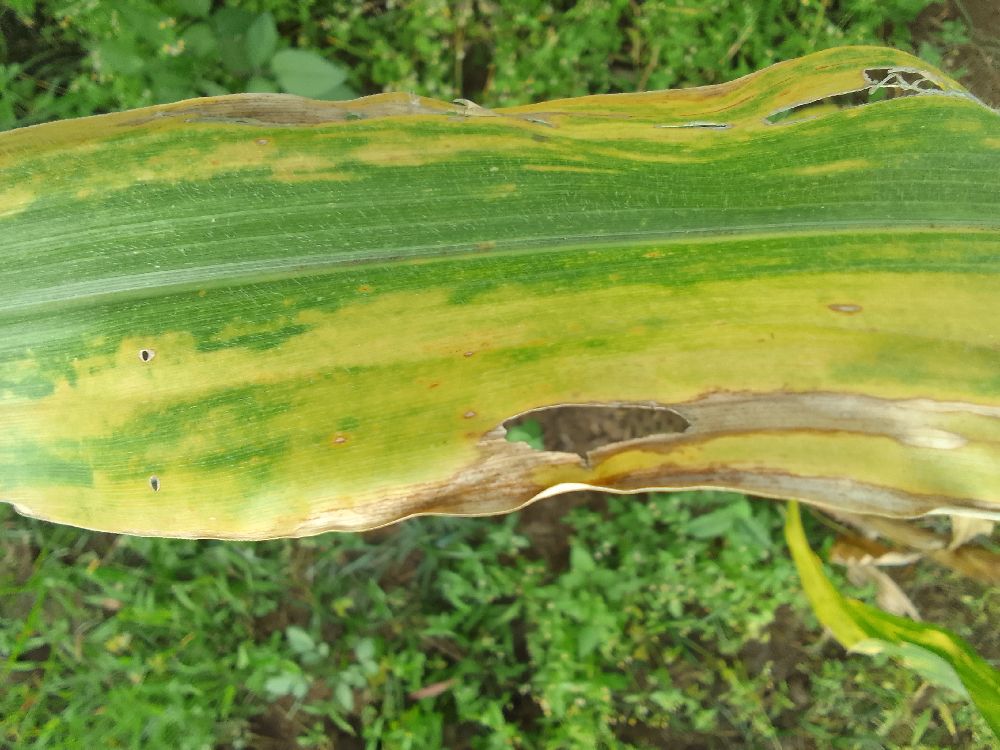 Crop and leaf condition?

maize, maize lethal necrosis
